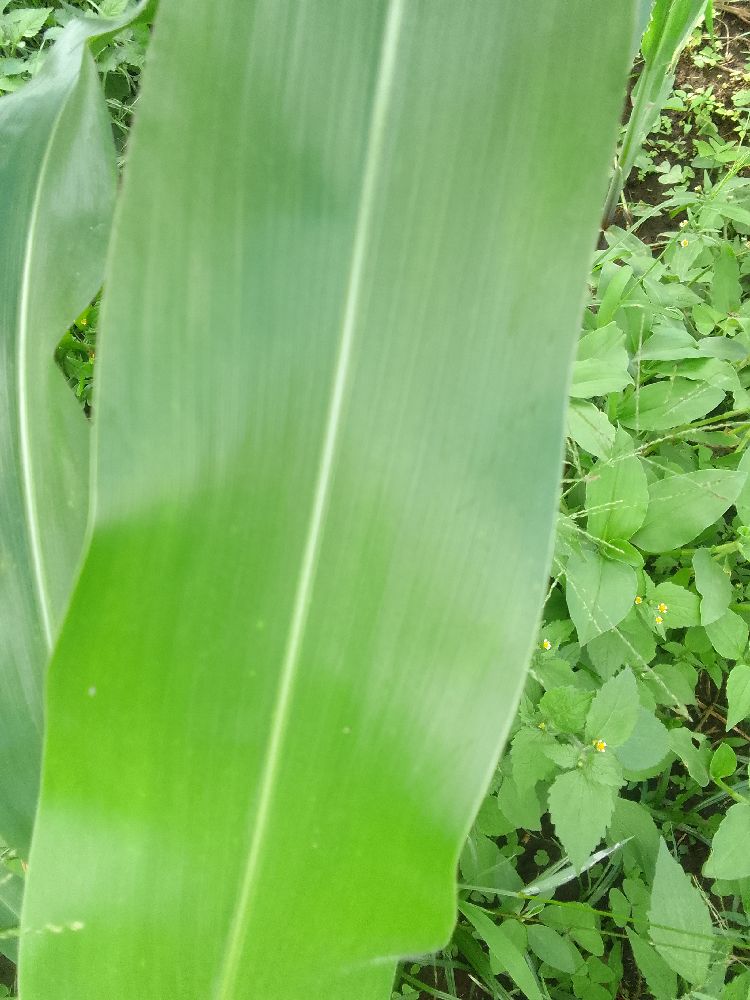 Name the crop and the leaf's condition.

maize, healthy
